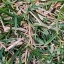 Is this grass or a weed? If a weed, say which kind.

grass
